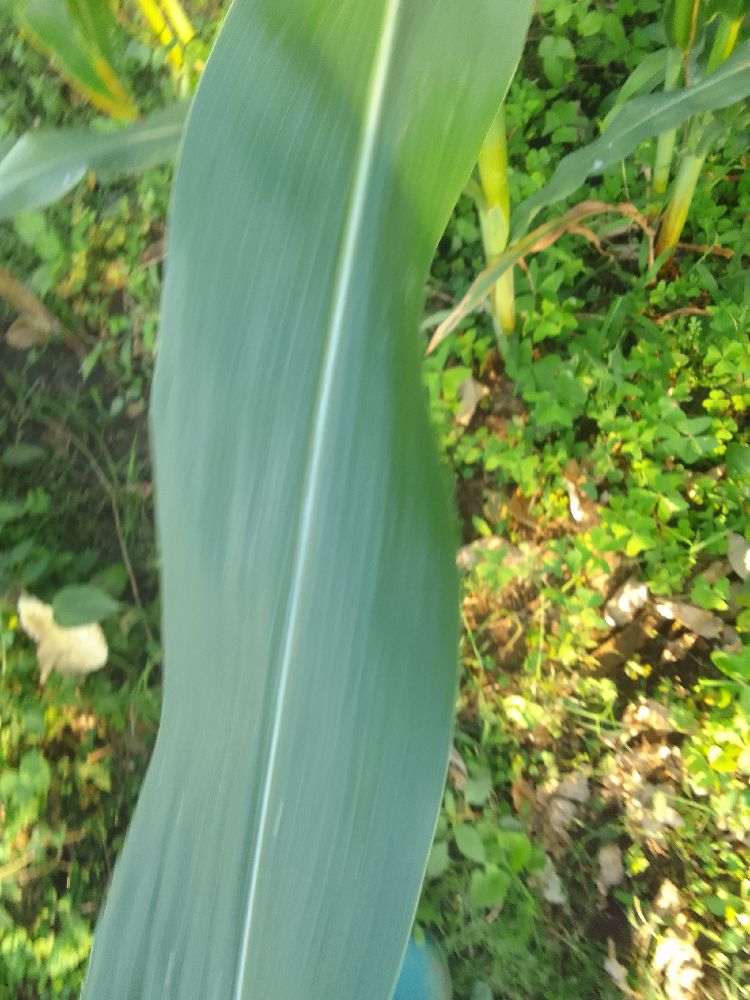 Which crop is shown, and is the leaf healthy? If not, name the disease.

maize, healthy
